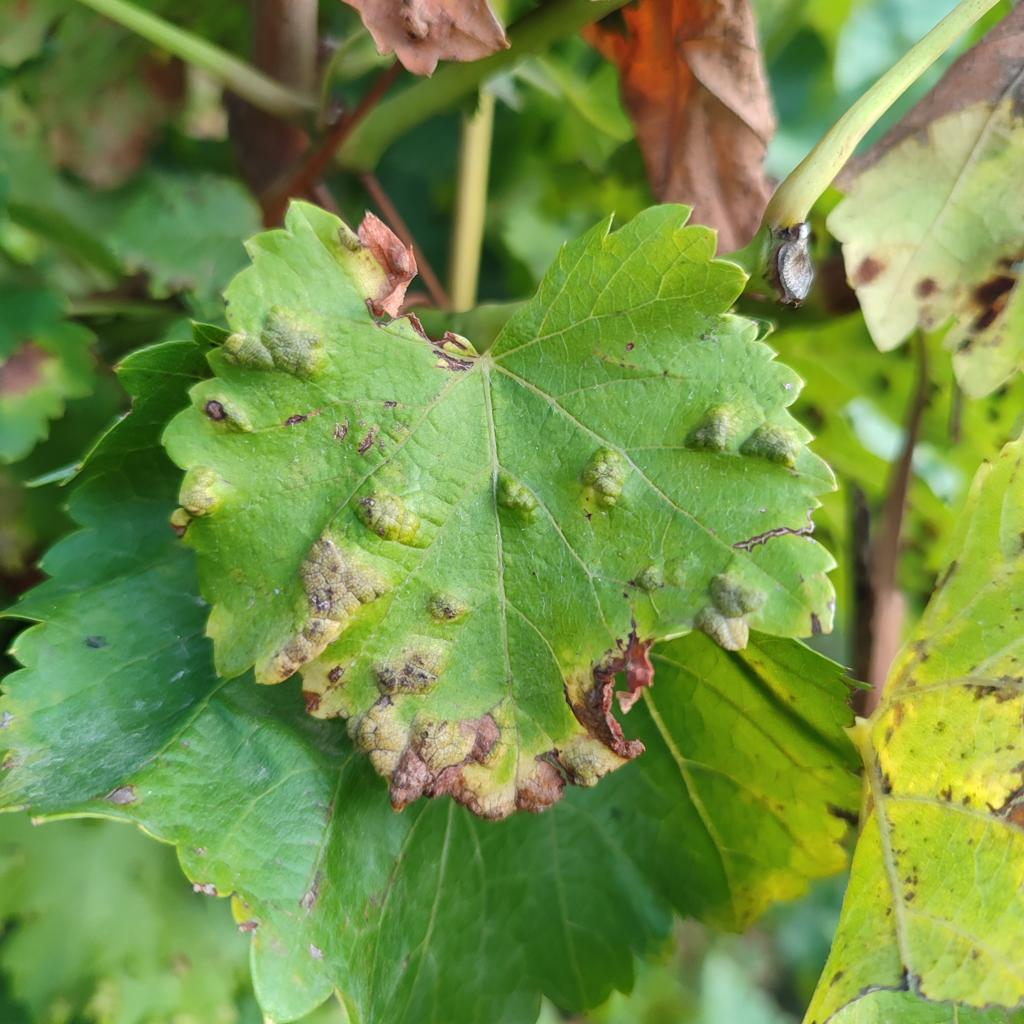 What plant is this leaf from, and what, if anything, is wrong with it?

grapevine, erineum mite
